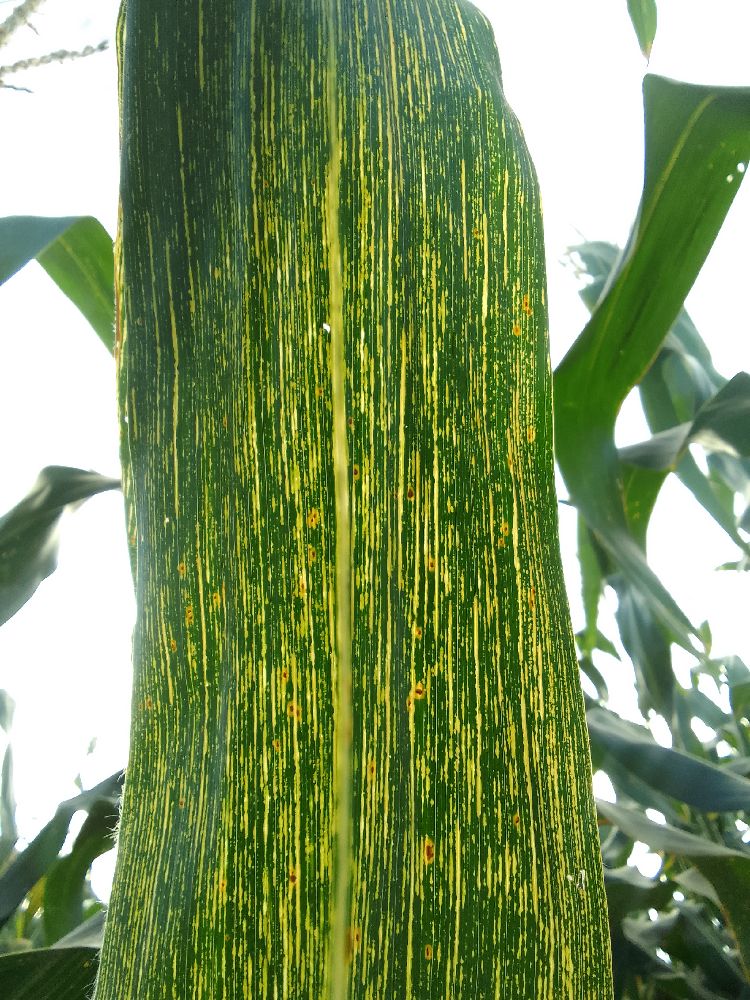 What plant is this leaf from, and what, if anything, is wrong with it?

maize, maize streak virus
